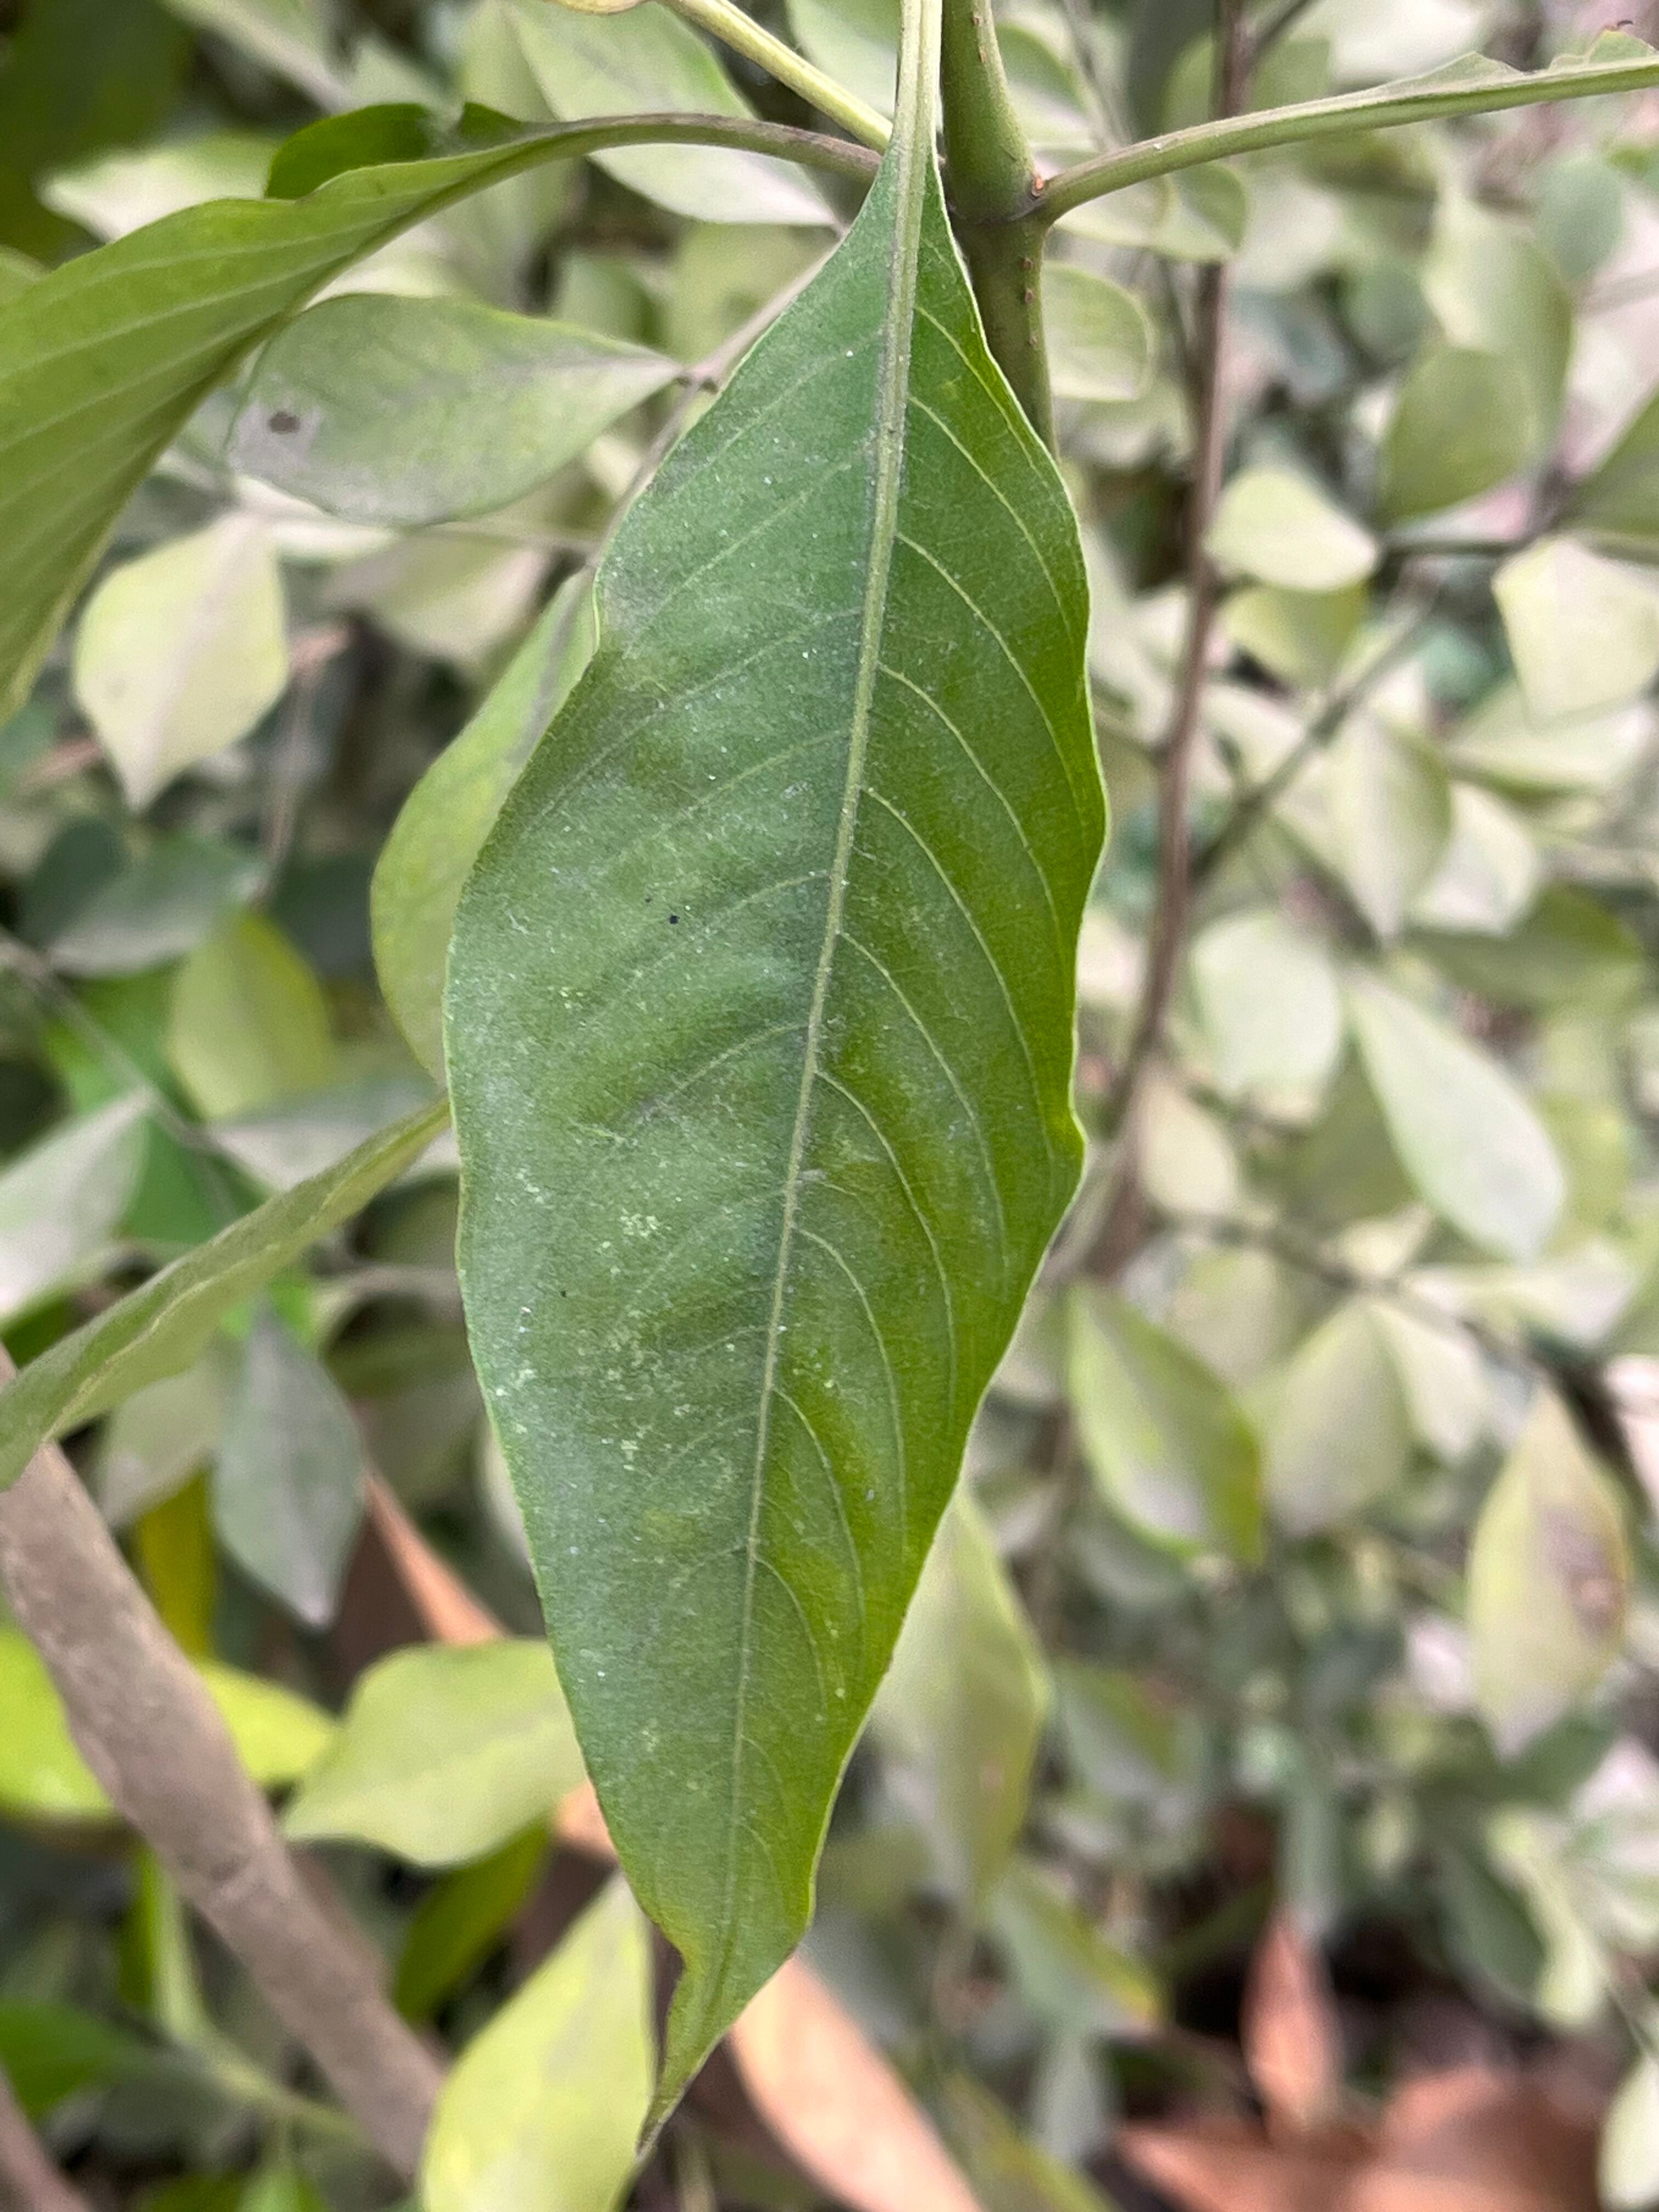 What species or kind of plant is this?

vasaka
